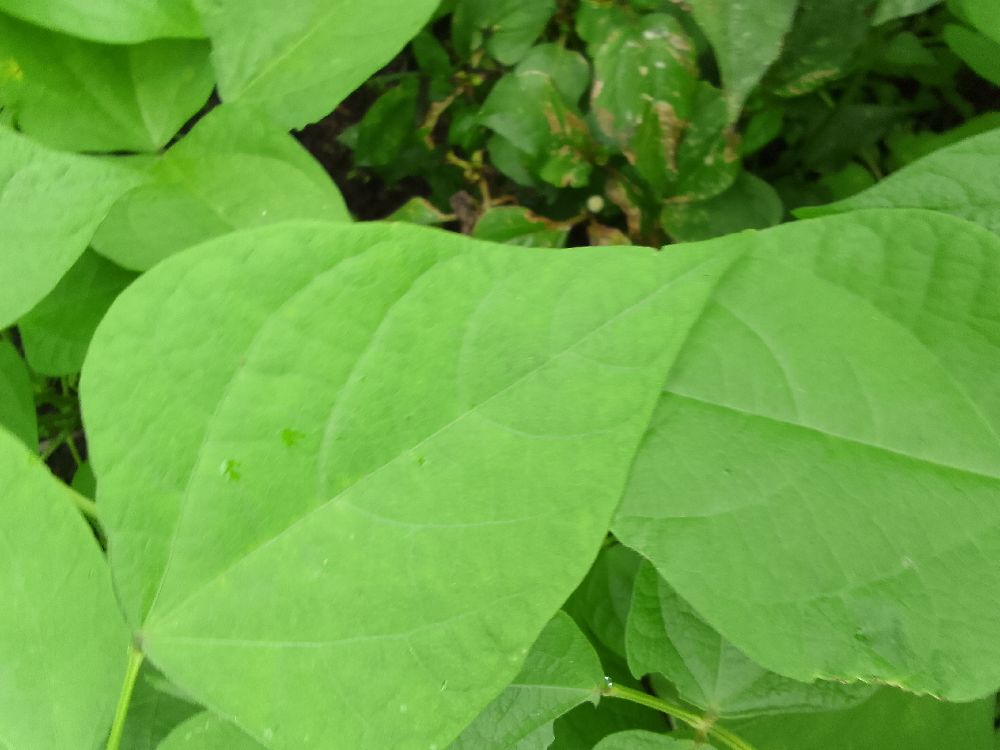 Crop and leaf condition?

maize, healthy
